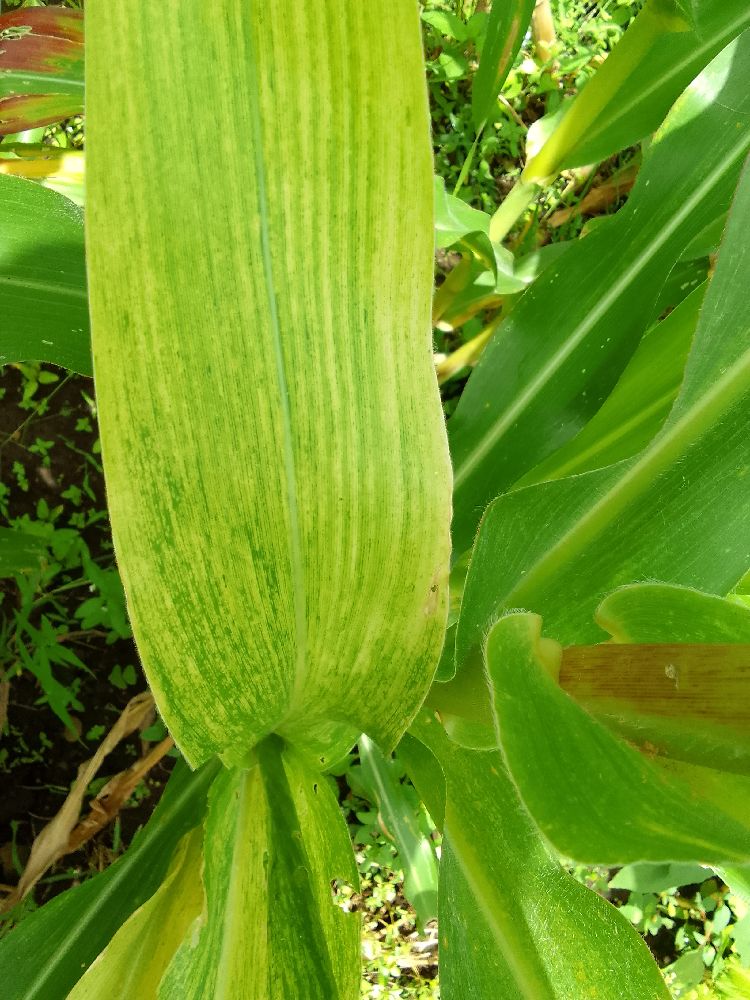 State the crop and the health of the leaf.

maize, maize lethal necrosis
